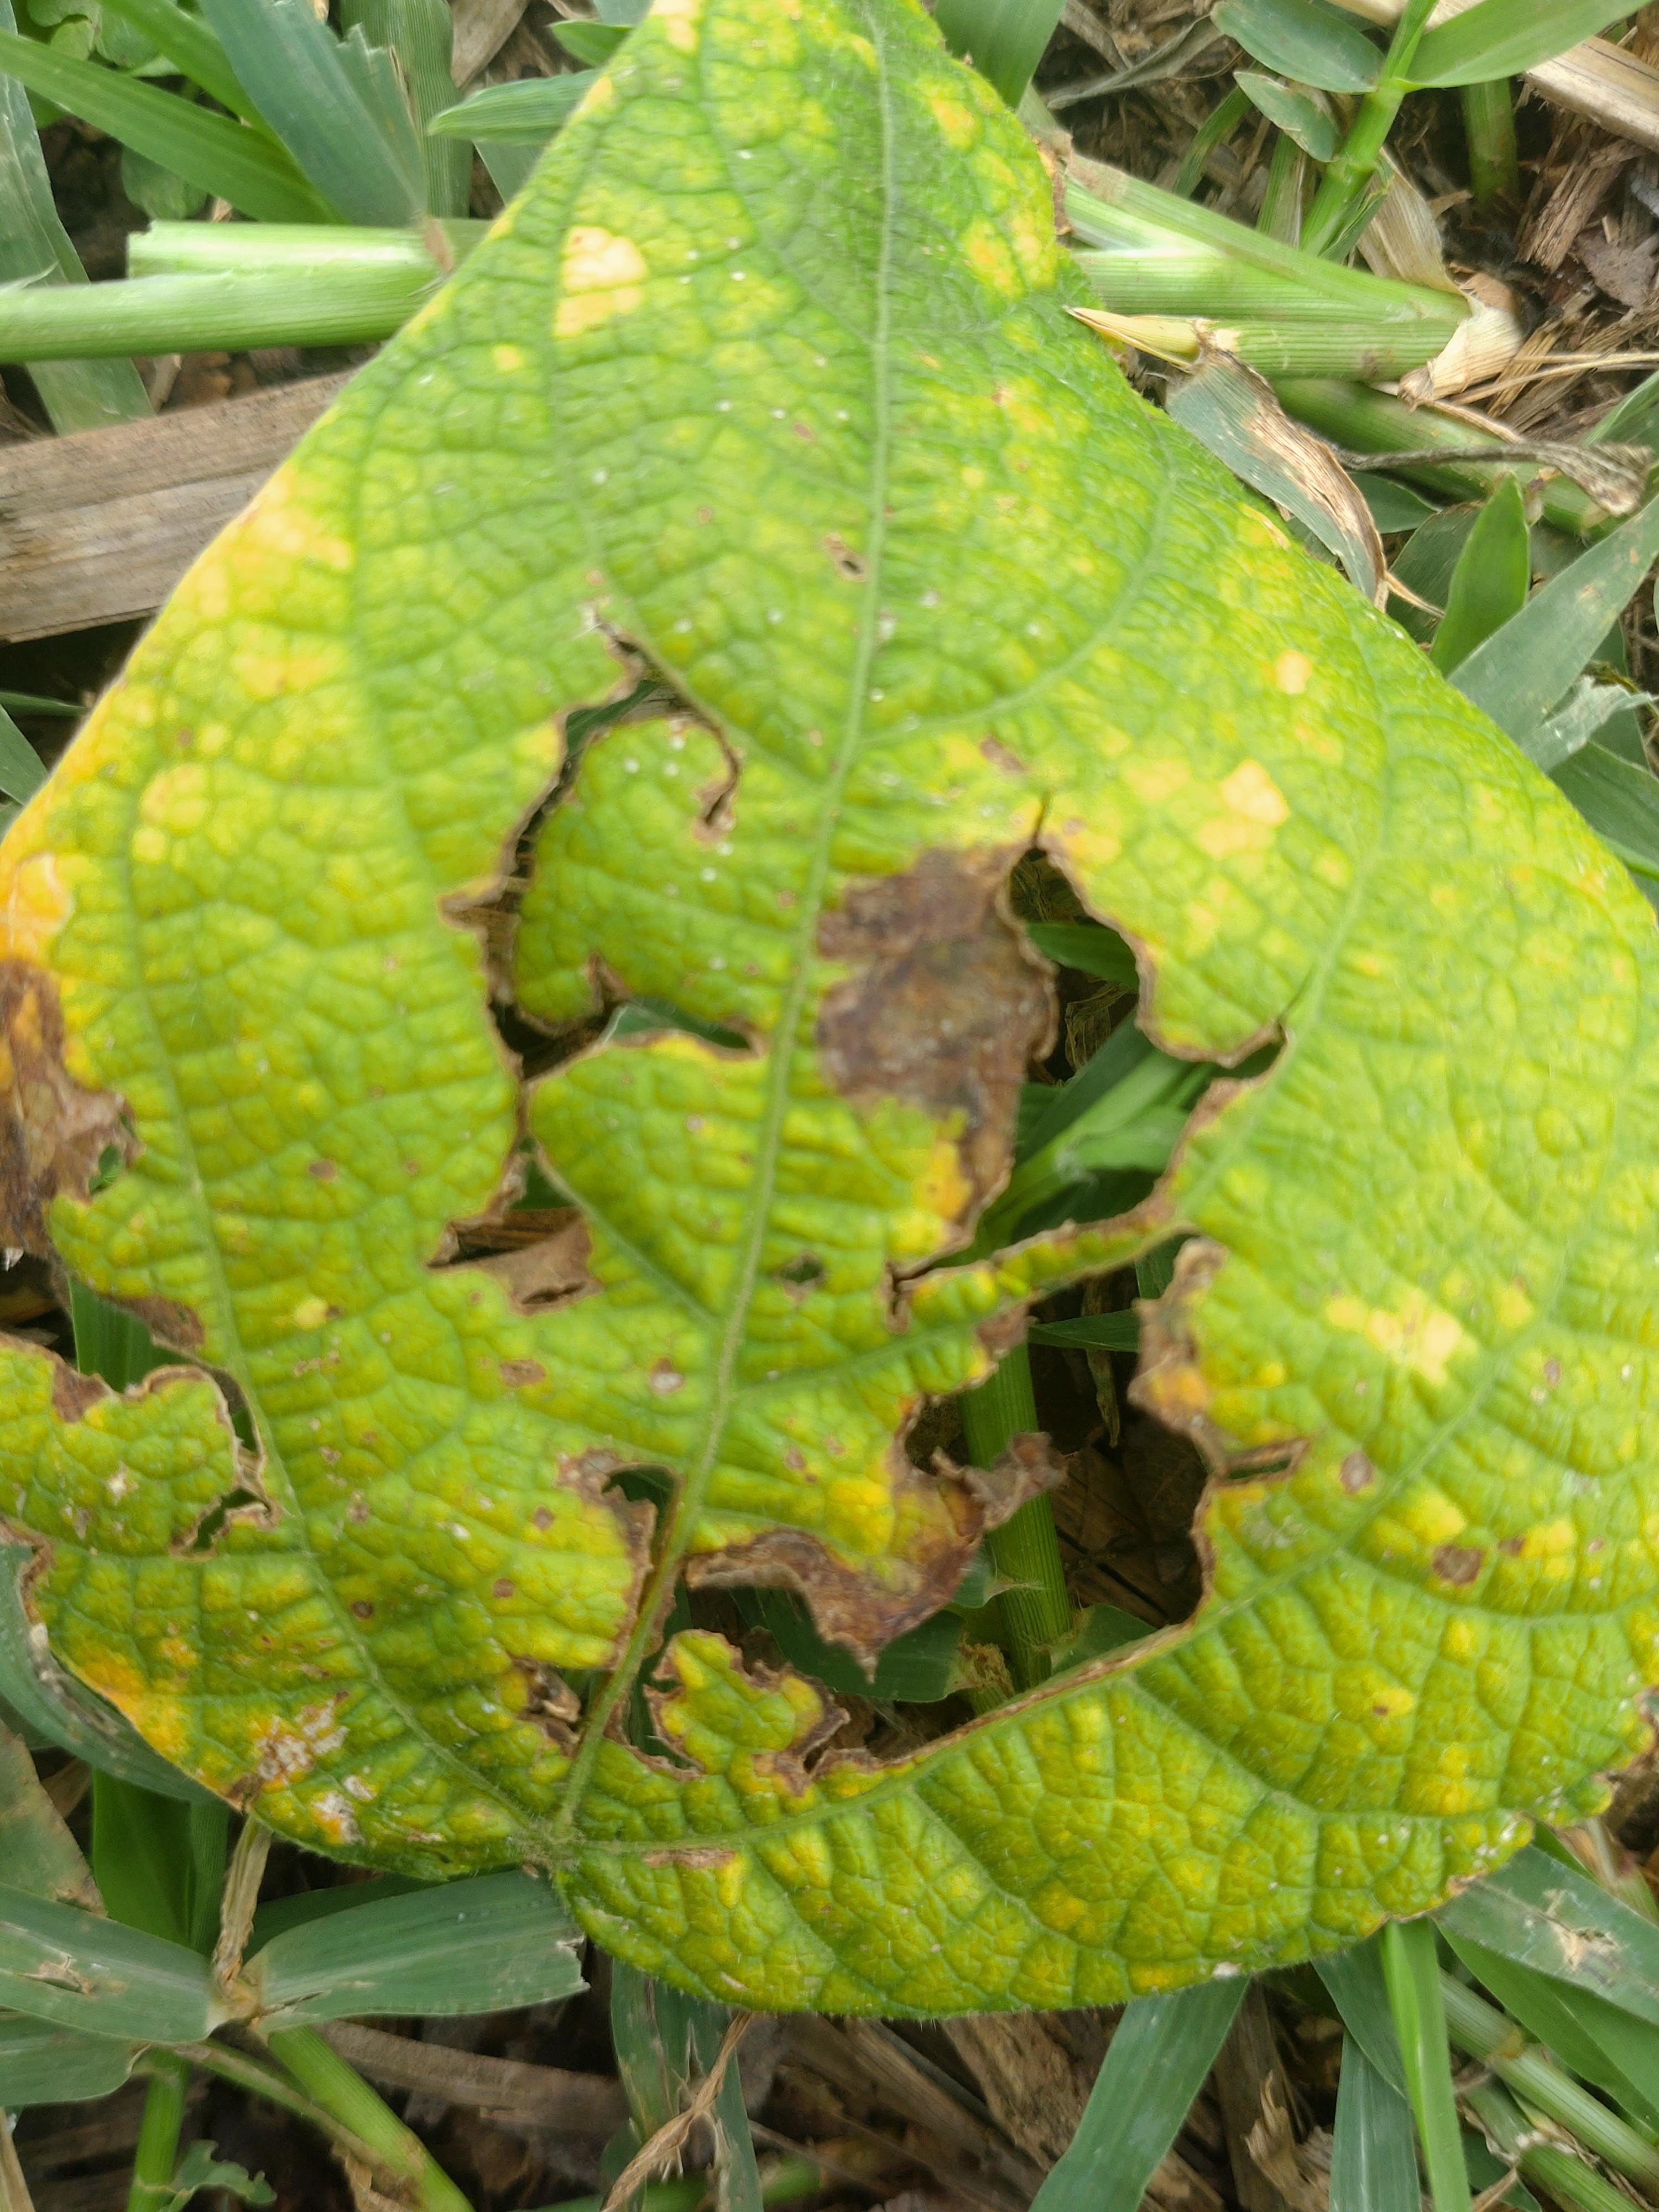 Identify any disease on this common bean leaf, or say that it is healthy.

rust
